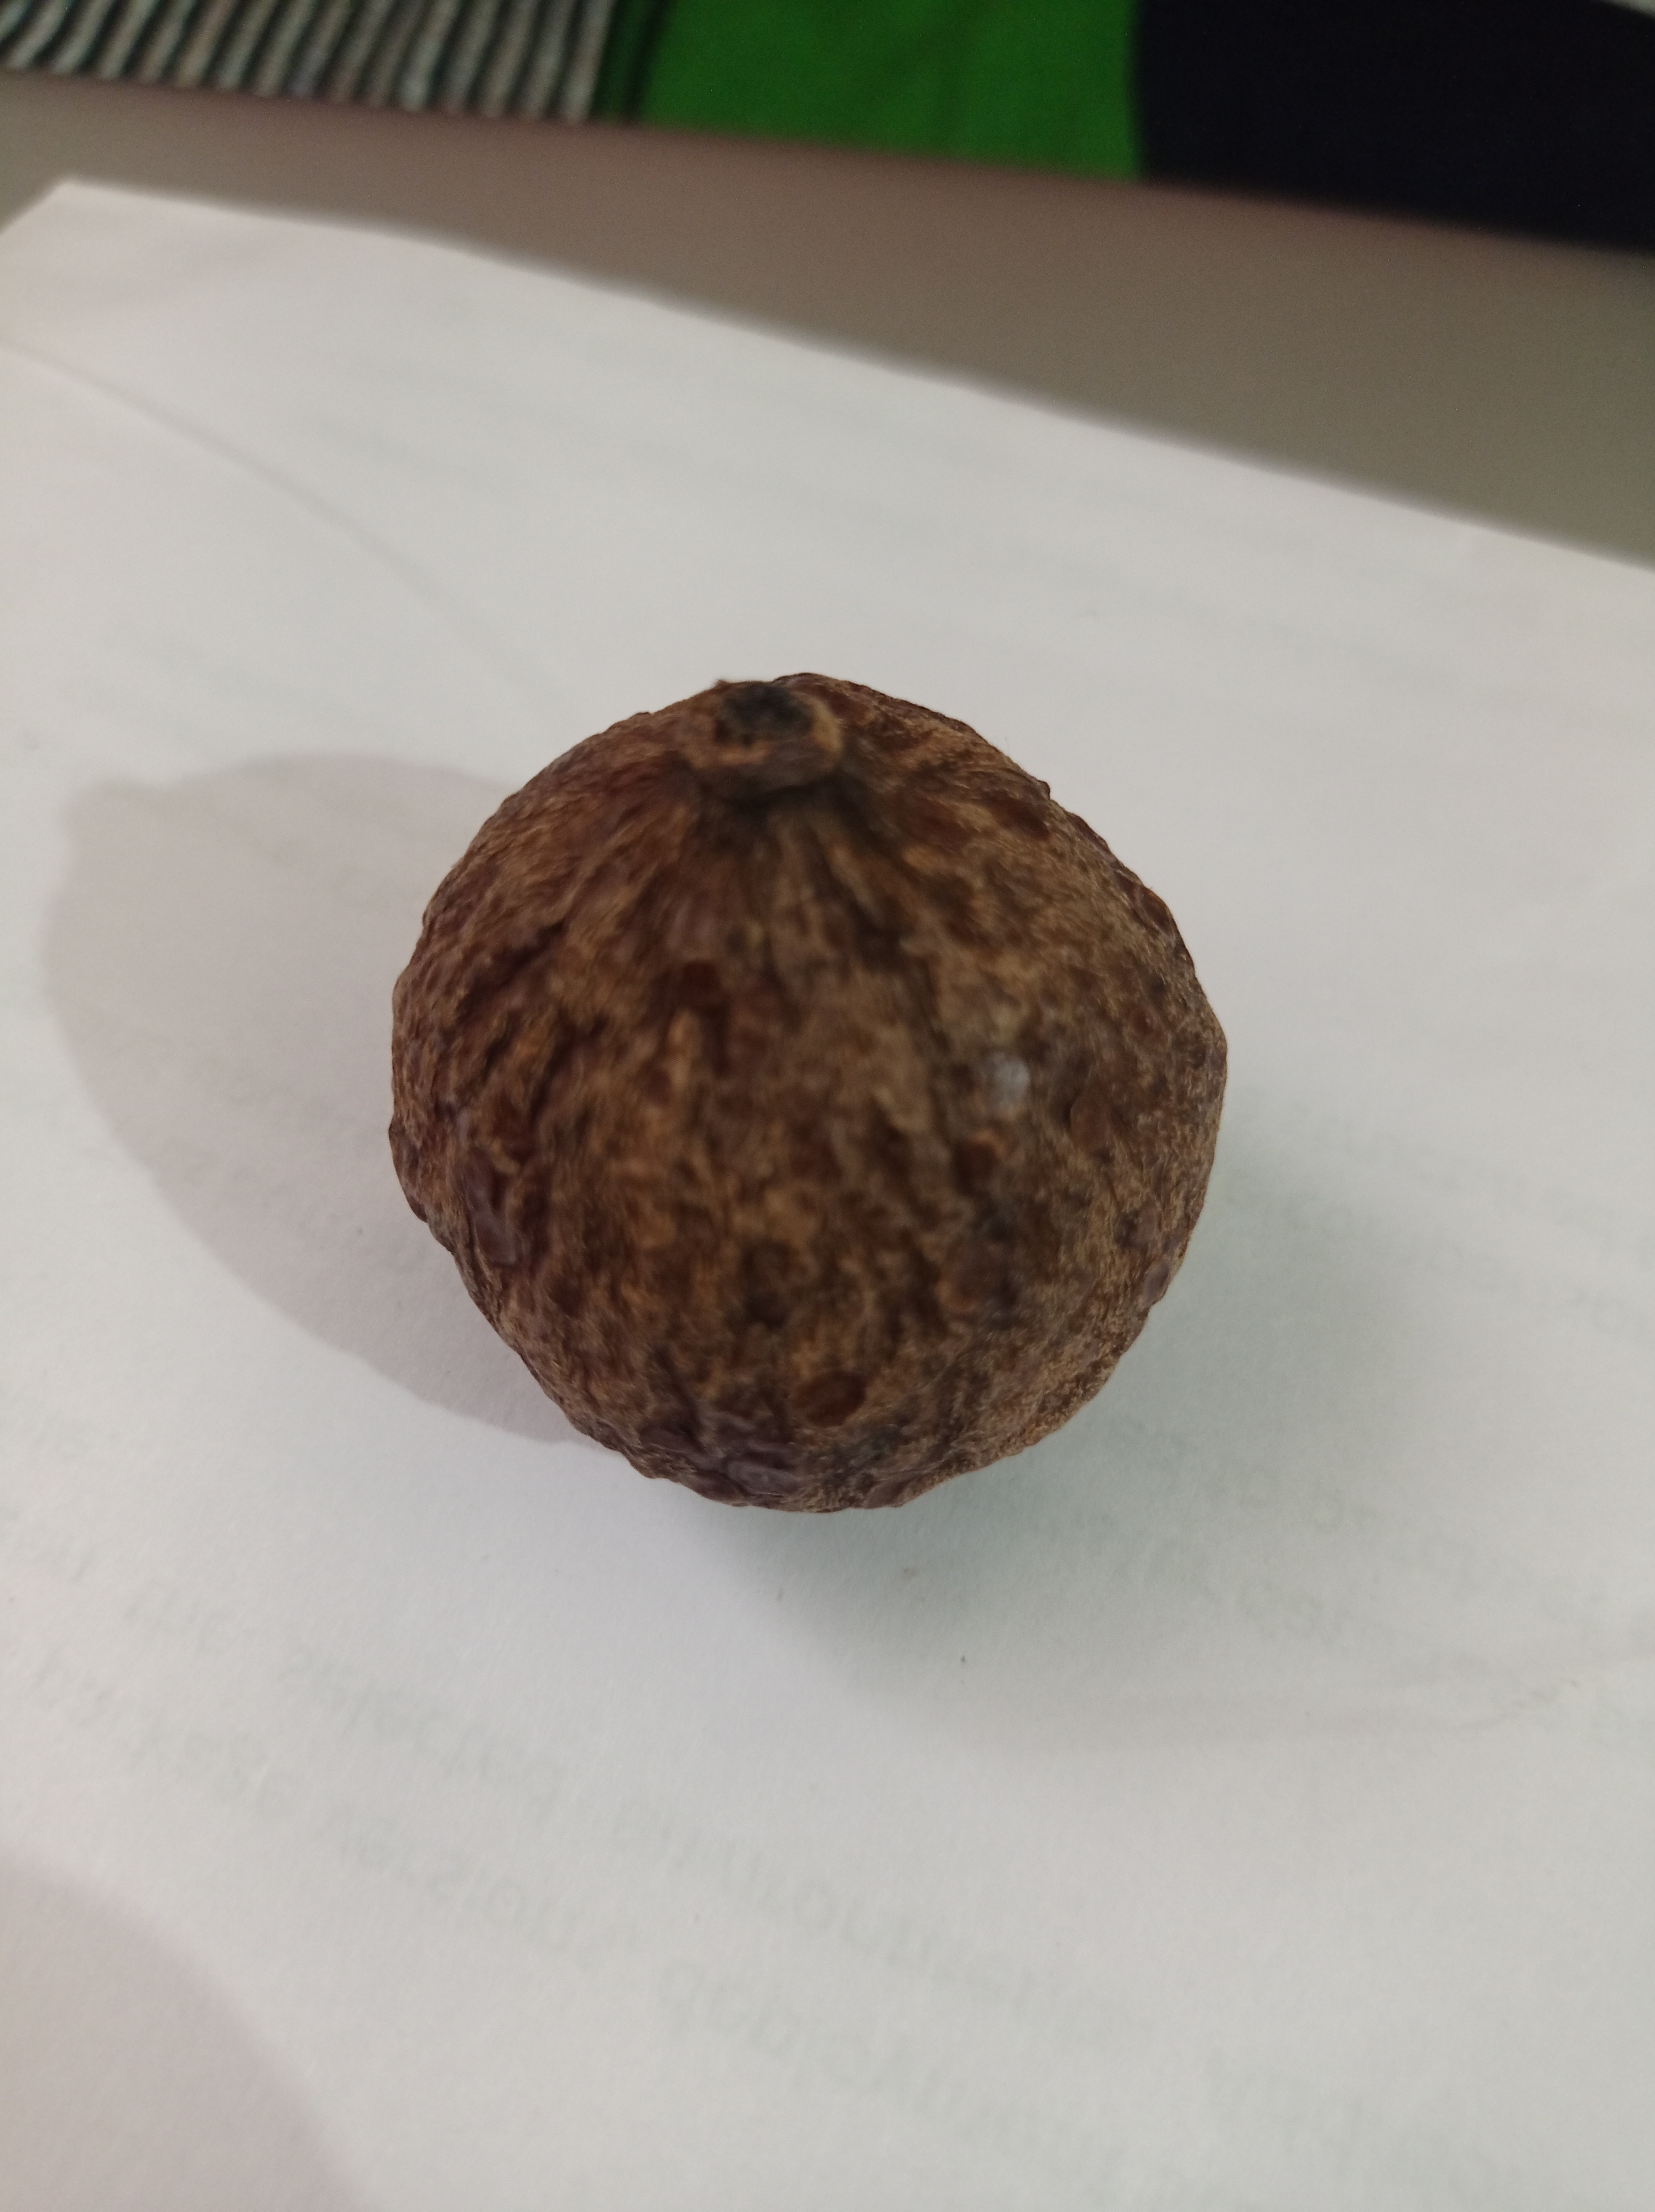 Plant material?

madanphal
